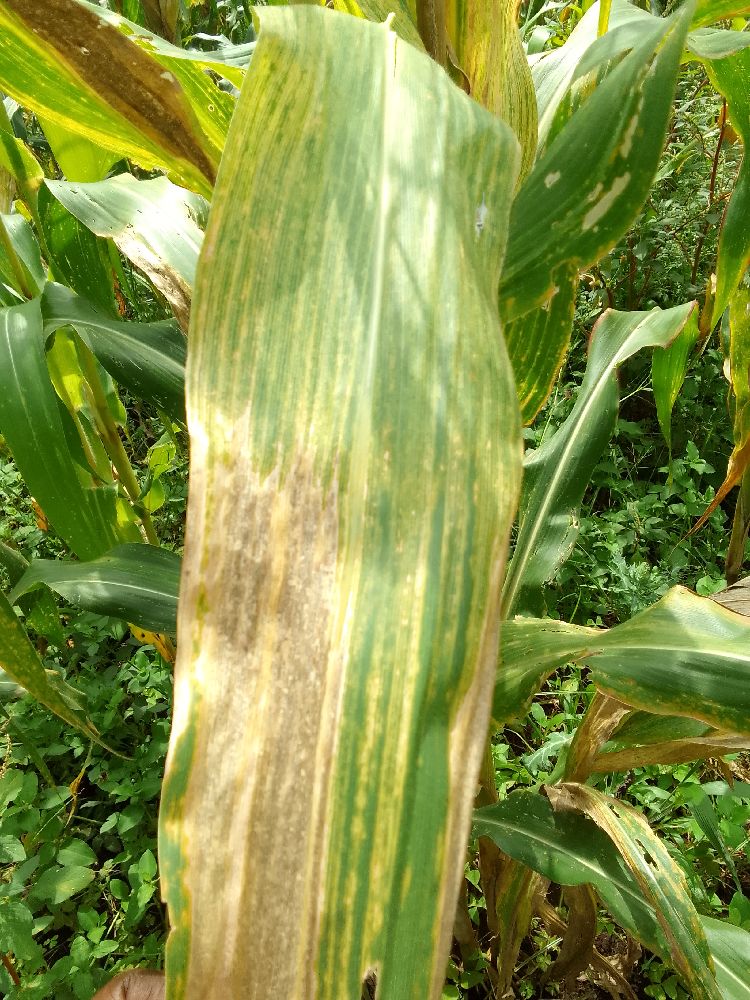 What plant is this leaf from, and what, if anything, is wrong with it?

maize, maize lethal necrosis
